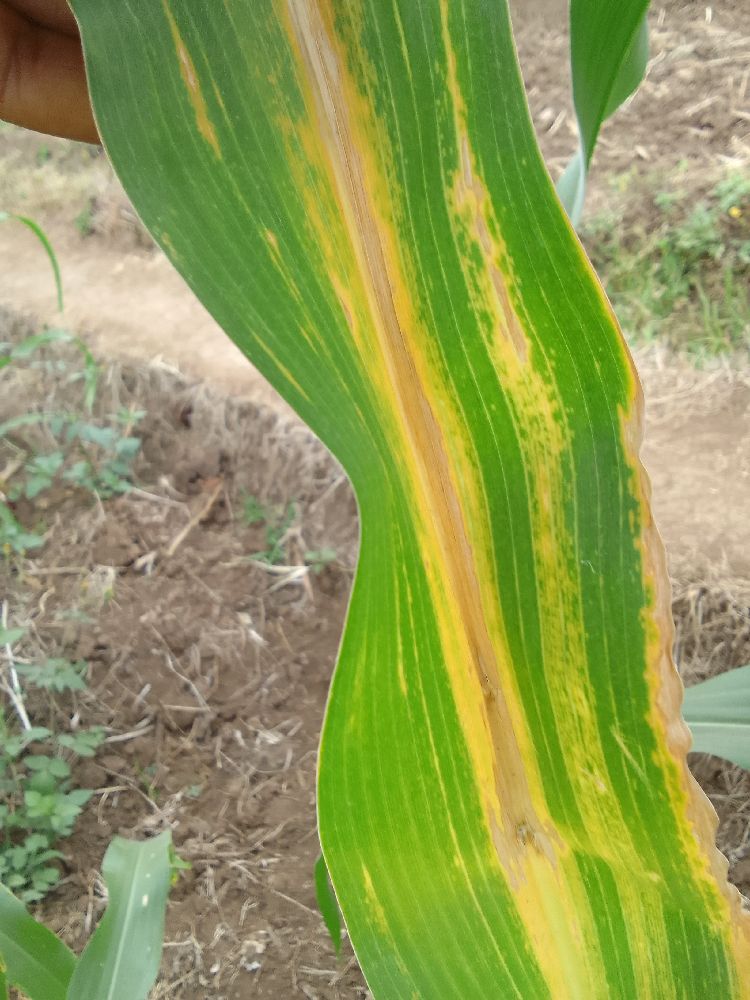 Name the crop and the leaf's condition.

maize, maize lethal necrosis
